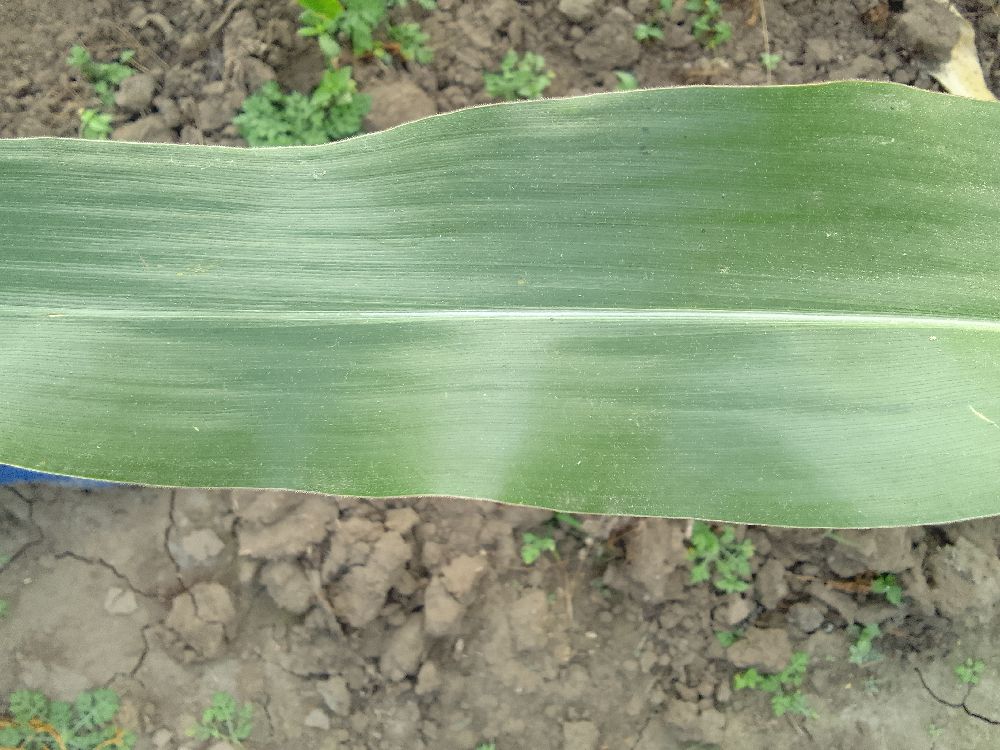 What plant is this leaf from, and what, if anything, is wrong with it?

maize, healthy
